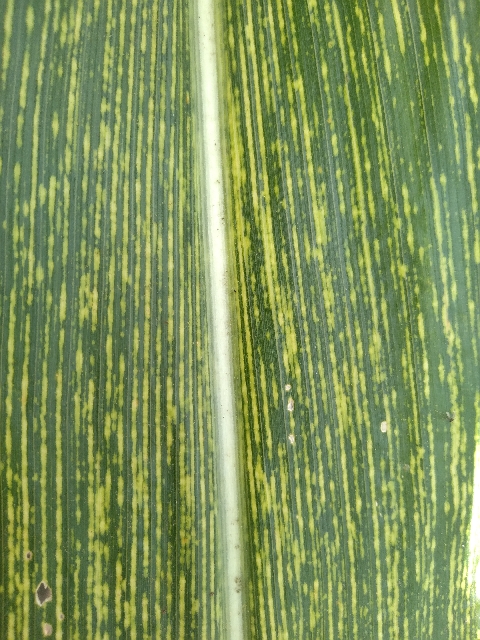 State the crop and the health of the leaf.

maize, maize streak virus
